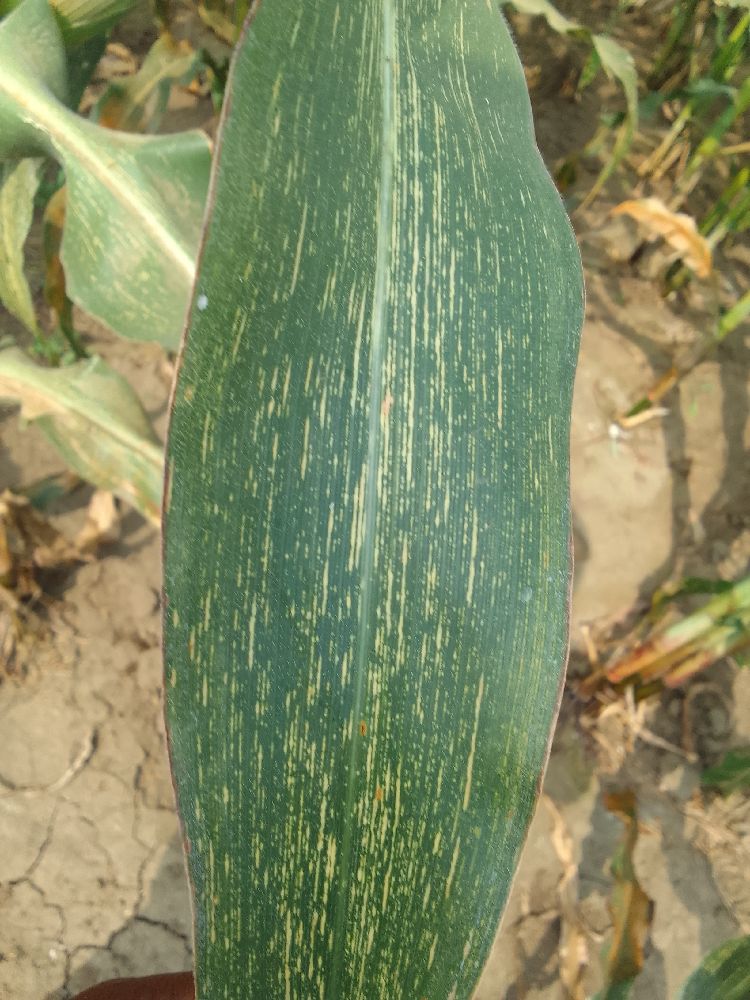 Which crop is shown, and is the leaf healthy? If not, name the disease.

maize, maize streak virus
